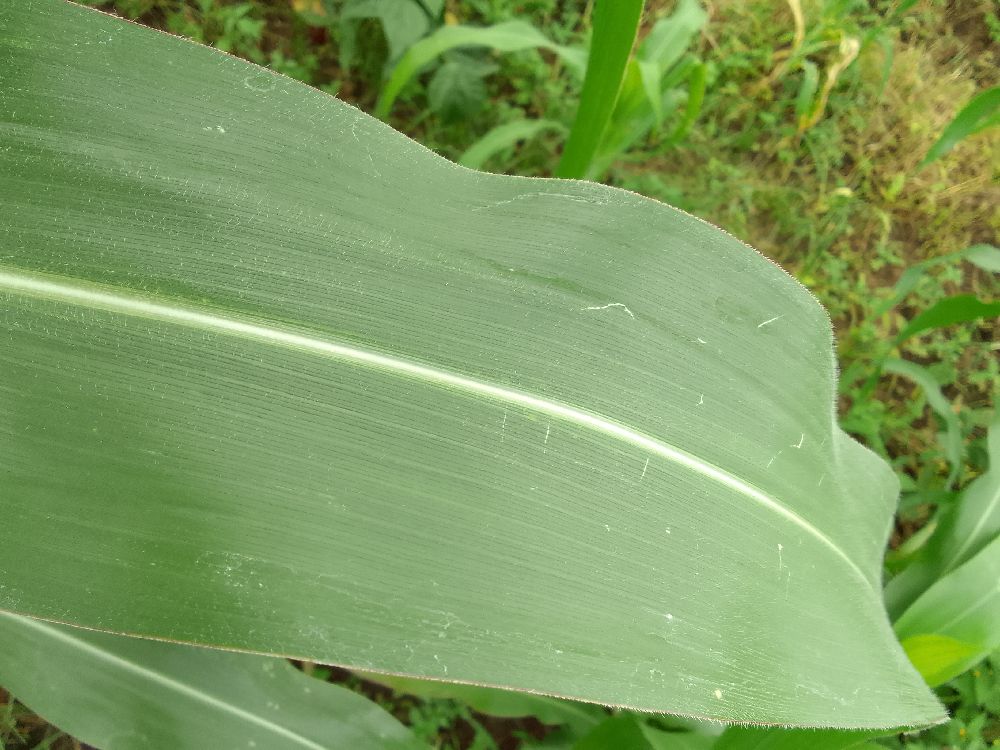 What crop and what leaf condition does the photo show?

maize, healthy
